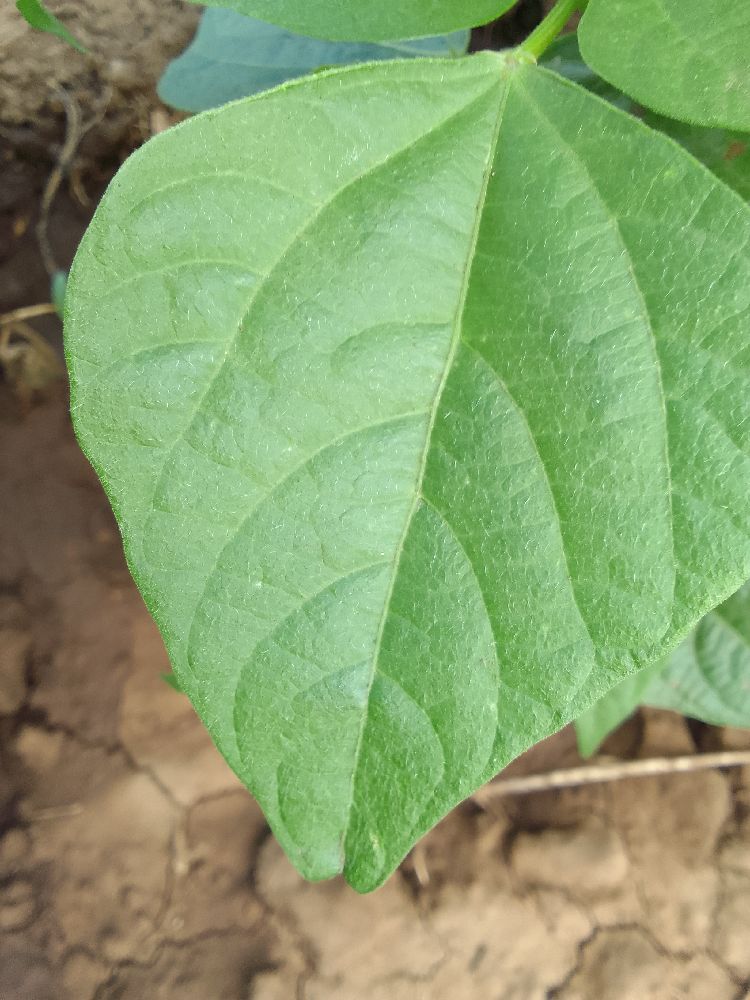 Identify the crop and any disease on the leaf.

common bean, healthy
